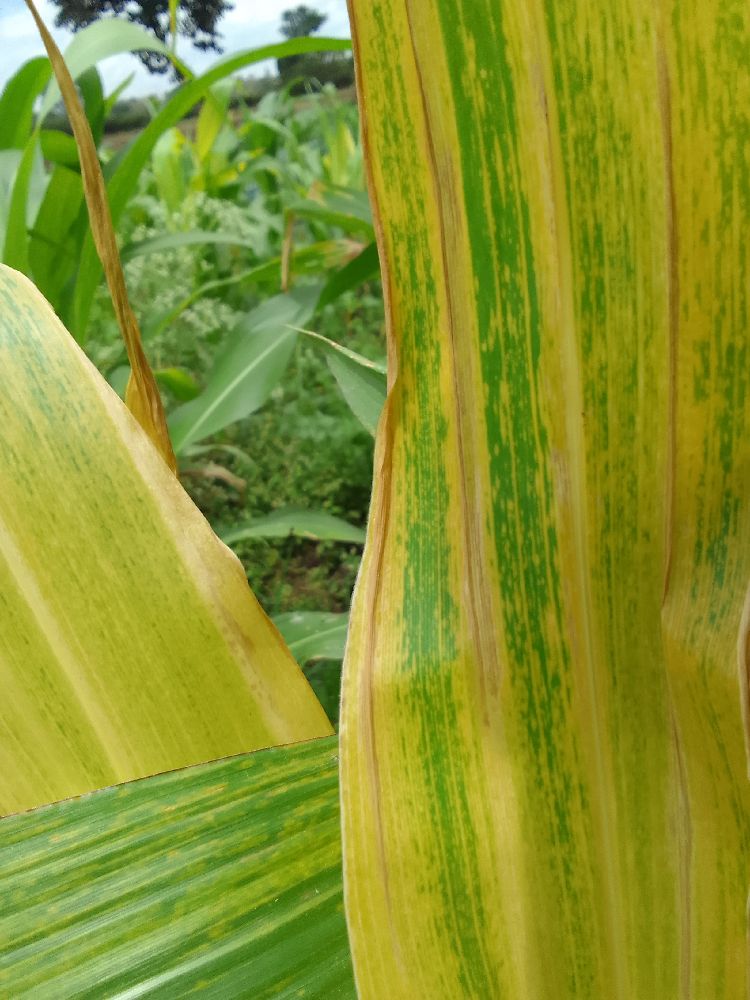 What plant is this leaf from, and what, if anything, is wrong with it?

maize, maize lethal necrosis
